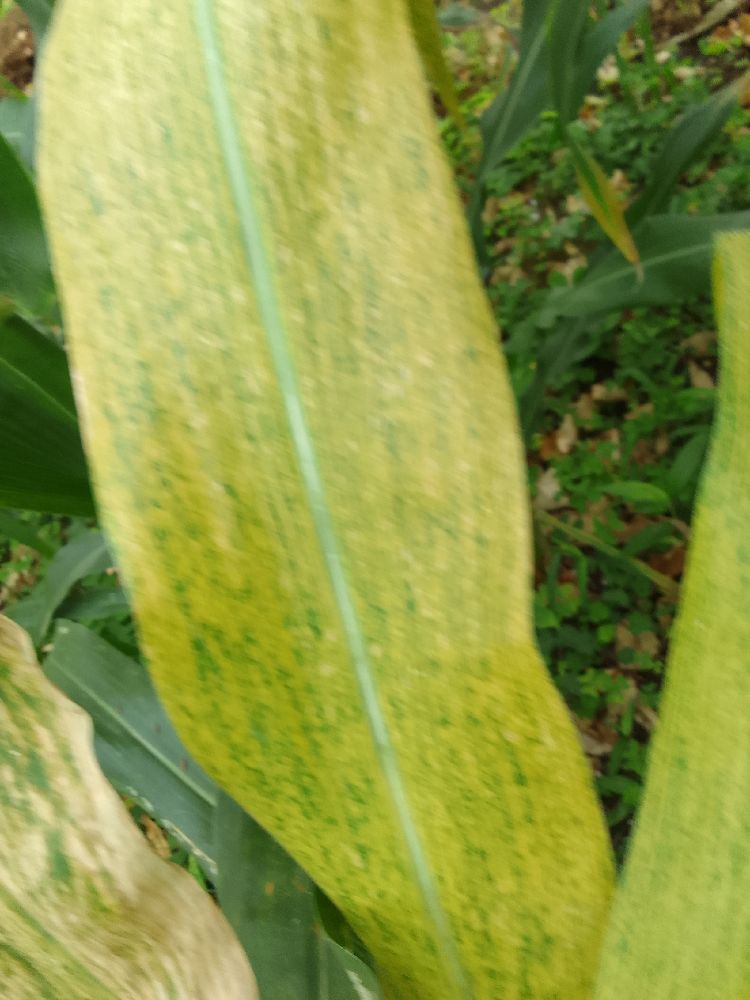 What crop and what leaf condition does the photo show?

maize, maize lethal necrosis
